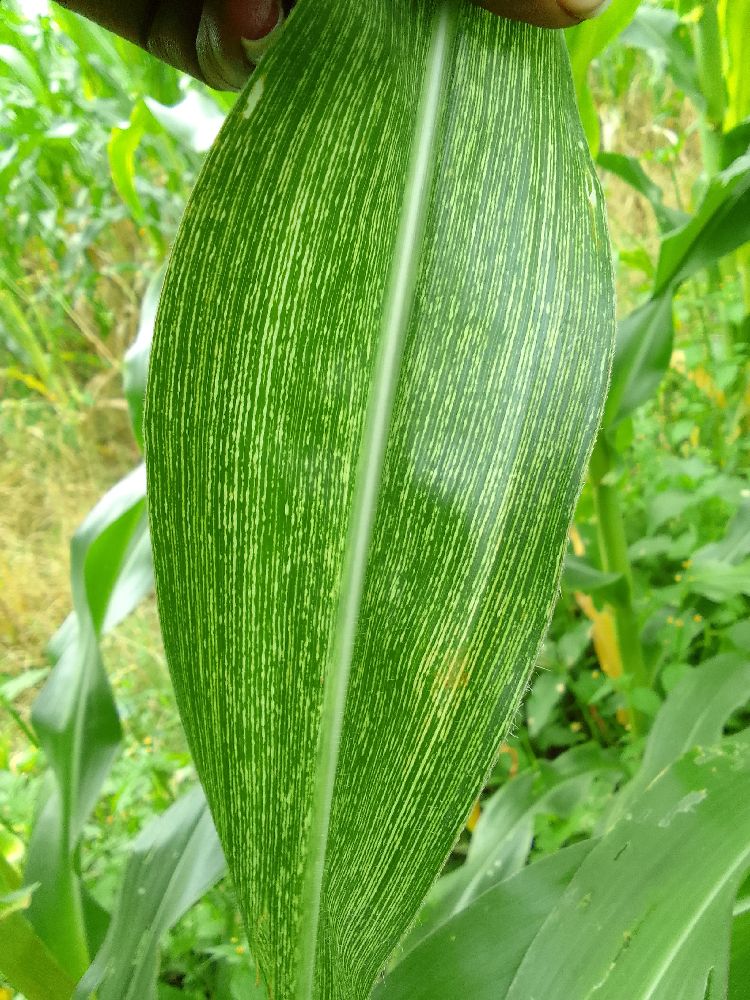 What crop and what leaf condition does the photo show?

maize, maize streak virus
